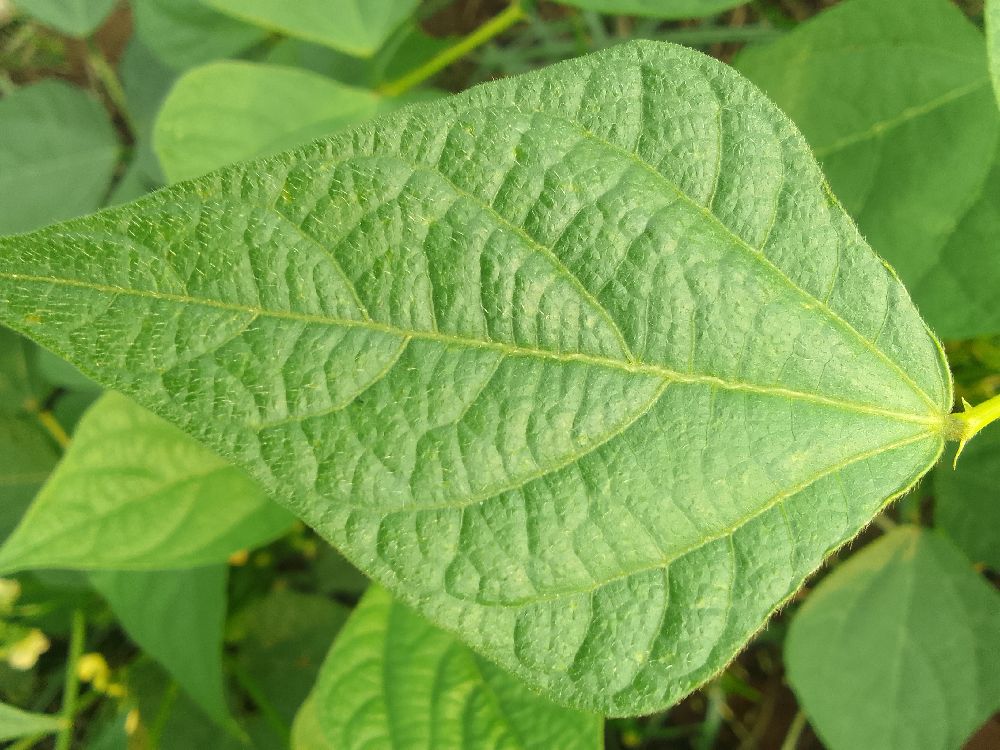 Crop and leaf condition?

common bean, healthy
